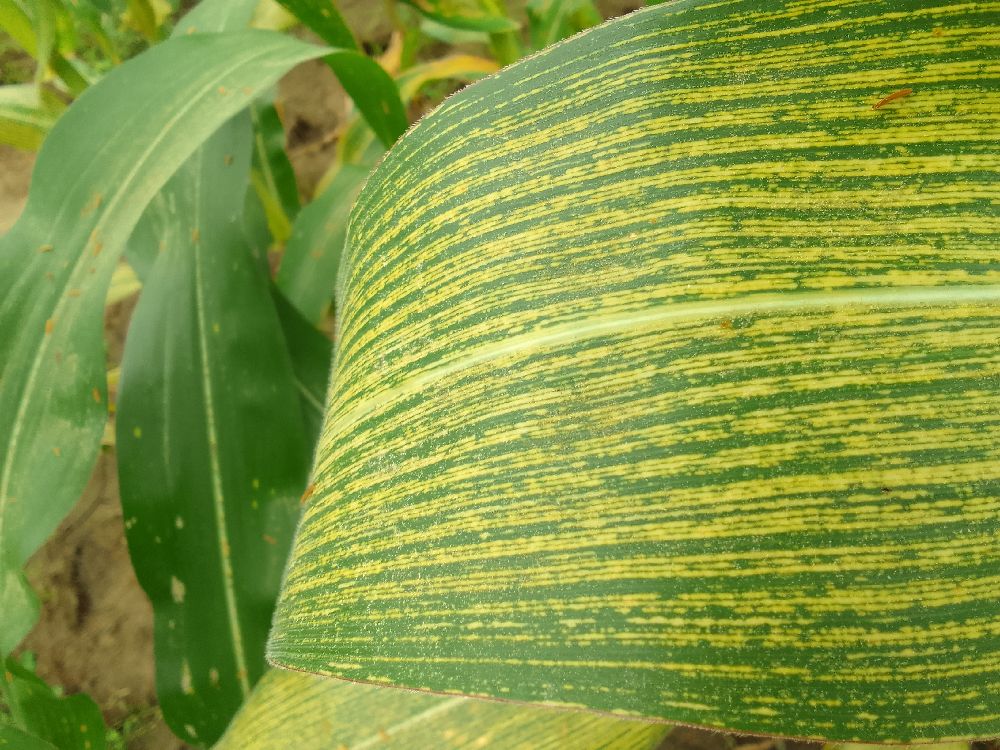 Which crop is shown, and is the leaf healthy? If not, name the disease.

maize, maize streak virus
